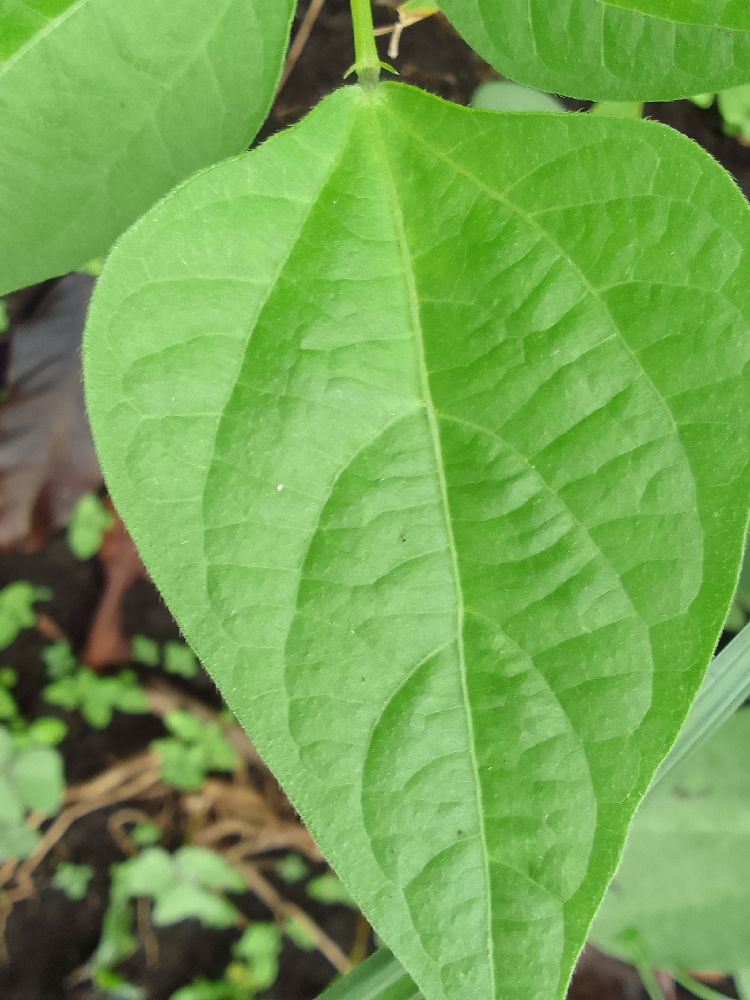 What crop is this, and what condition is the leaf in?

common bean, healthy
